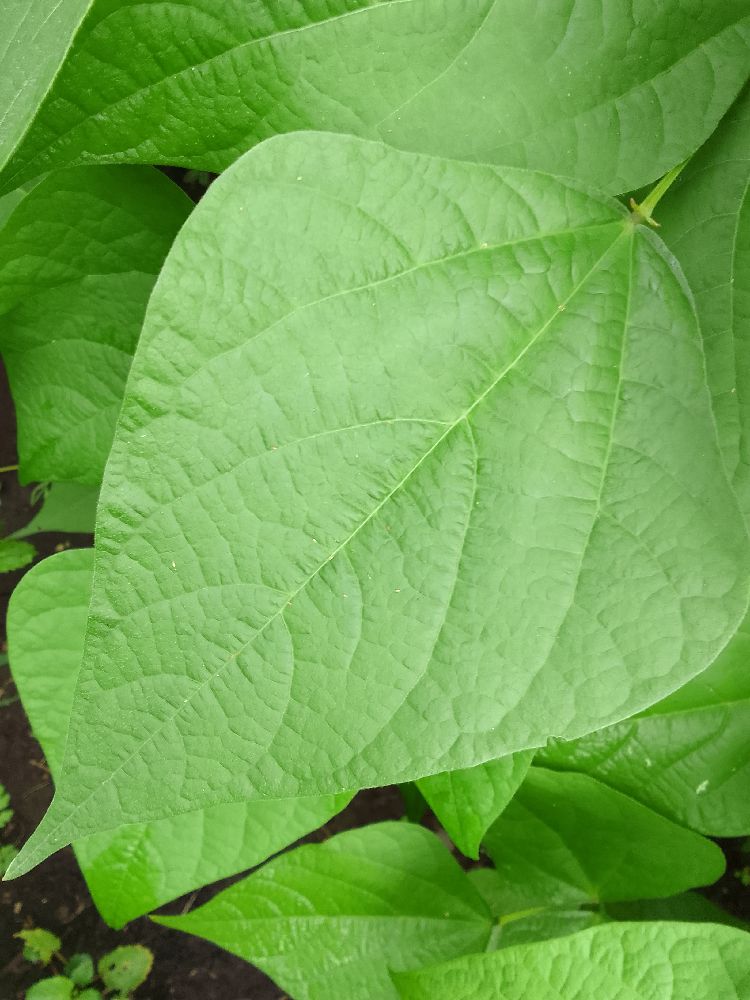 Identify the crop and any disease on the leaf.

common bean, healthy
